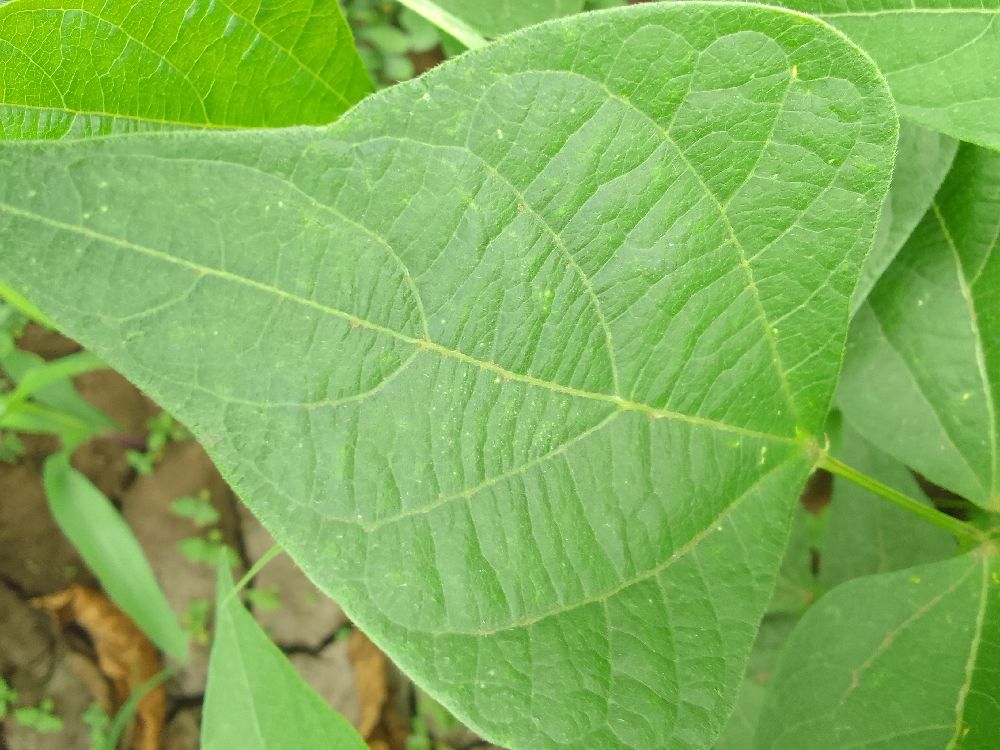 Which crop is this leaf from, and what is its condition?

common bean, healthy
